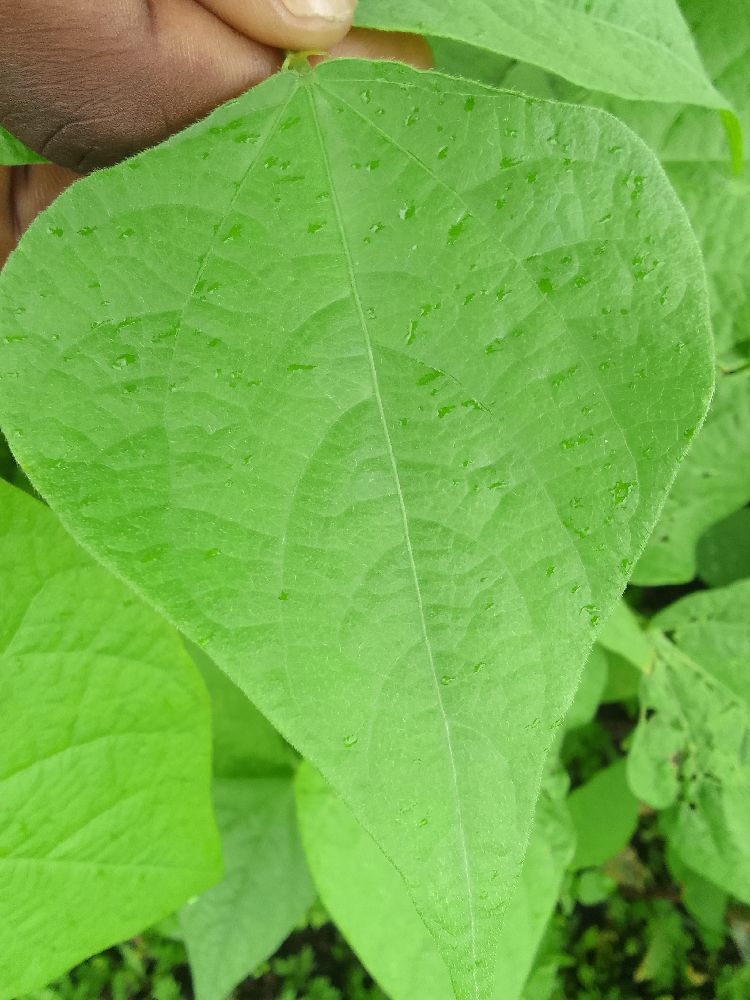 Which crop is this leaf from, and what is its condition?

common bean, healthy
